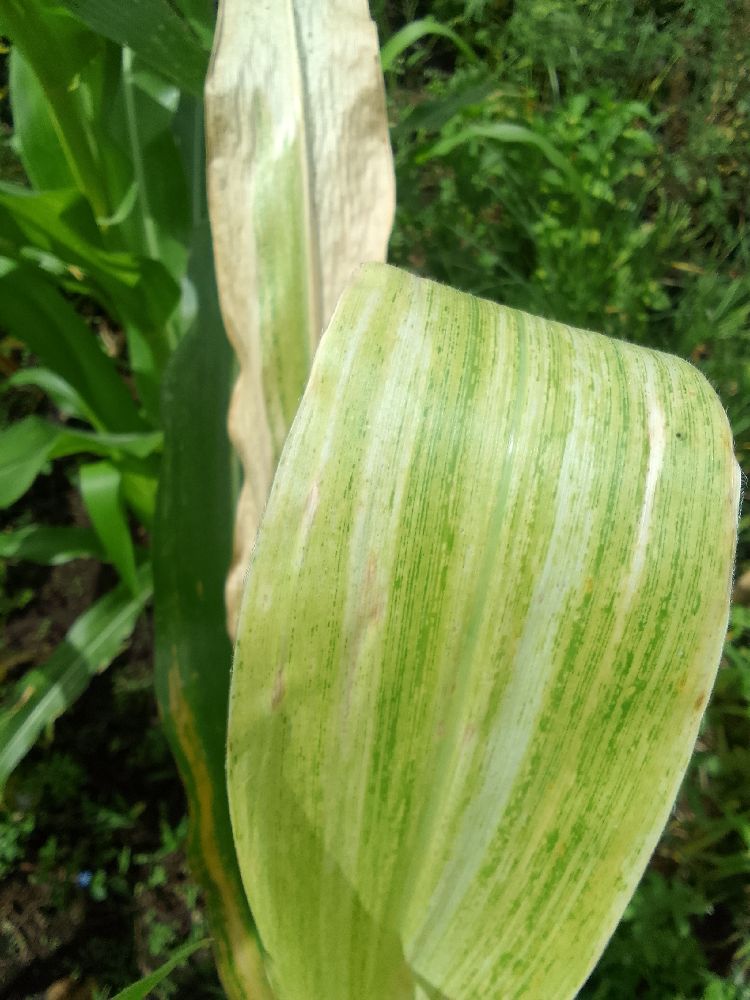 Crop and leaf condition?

maize, maize lethal necrosis
